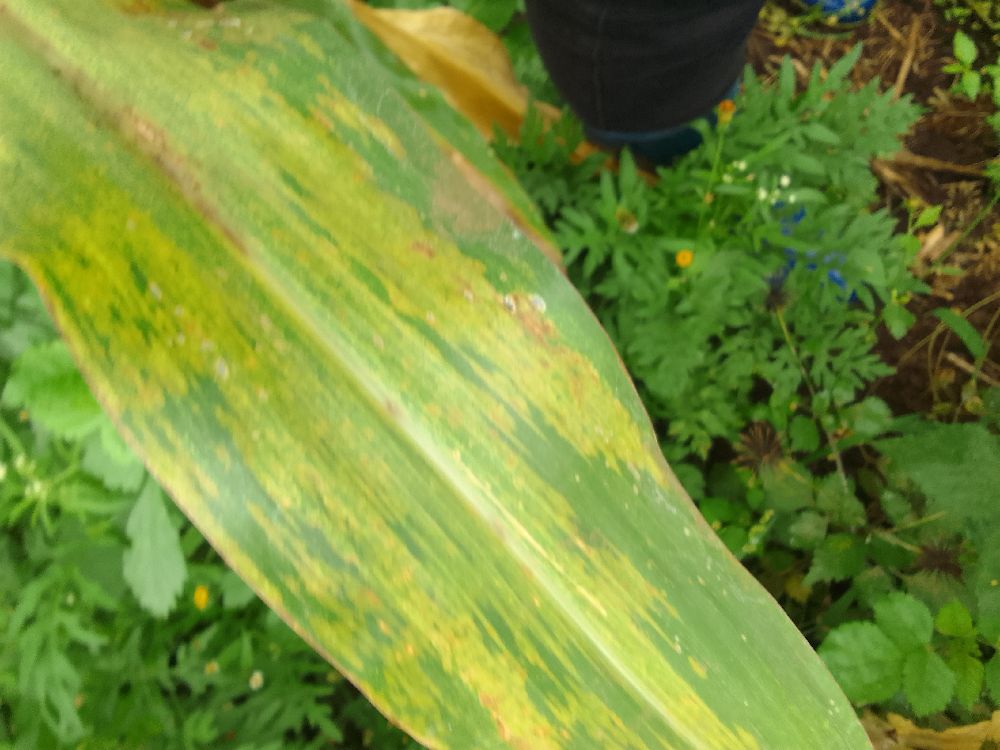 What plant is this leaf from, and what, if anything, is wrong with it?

maize, maize lethal necrosis
